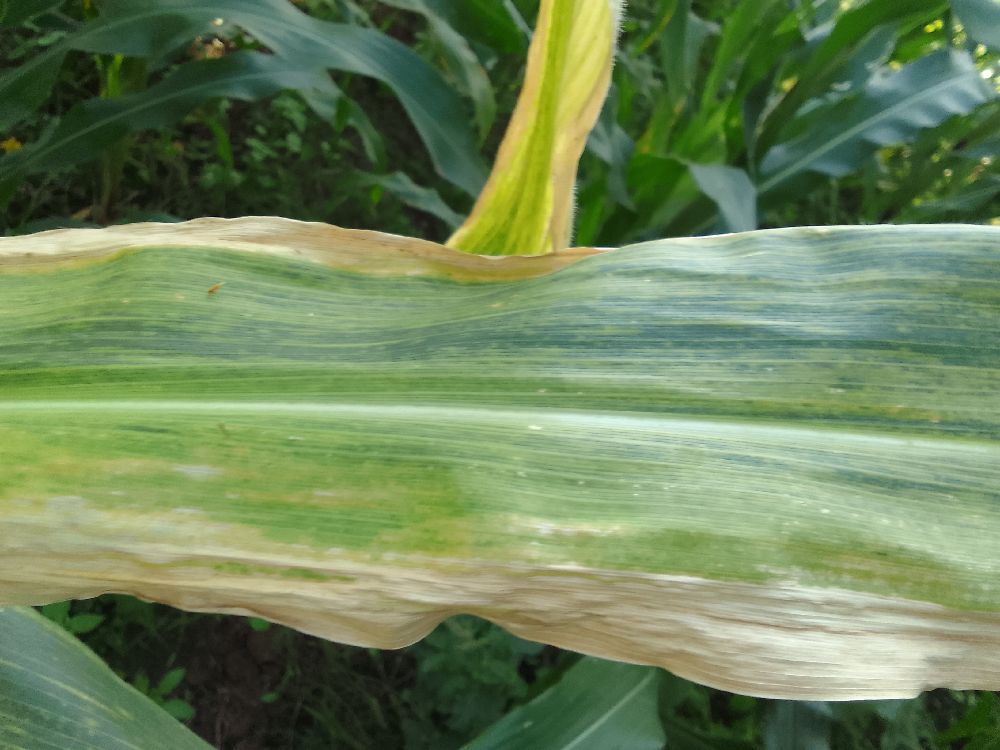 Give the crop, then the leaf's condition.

maize, maize lethal necrosis
